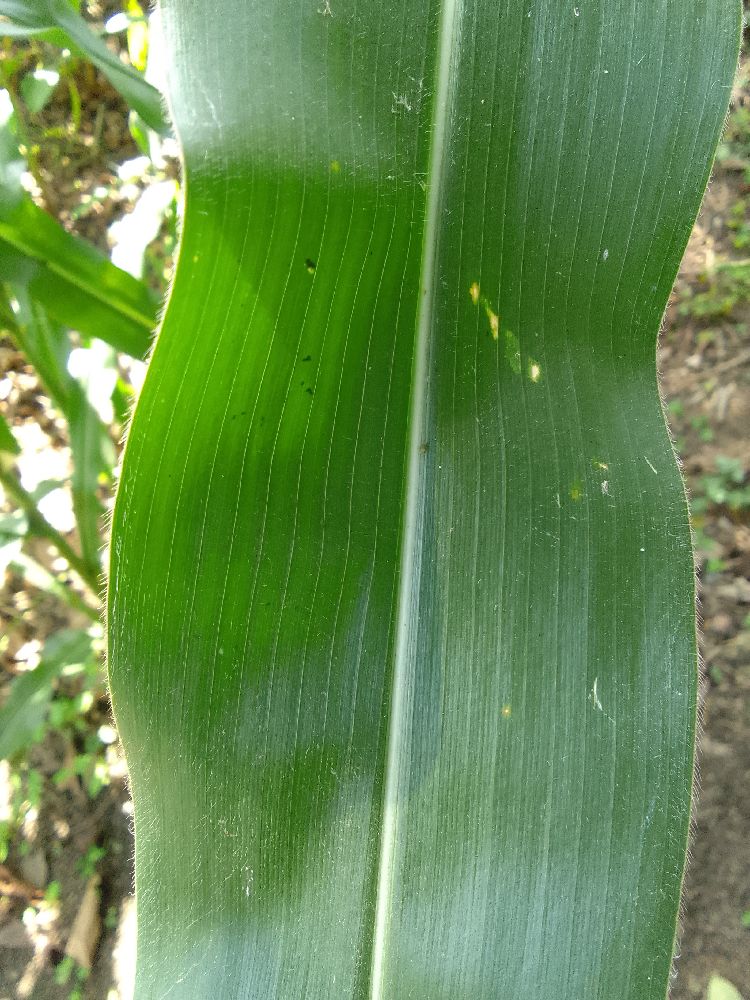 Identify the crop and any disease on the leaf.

maize, healthy
